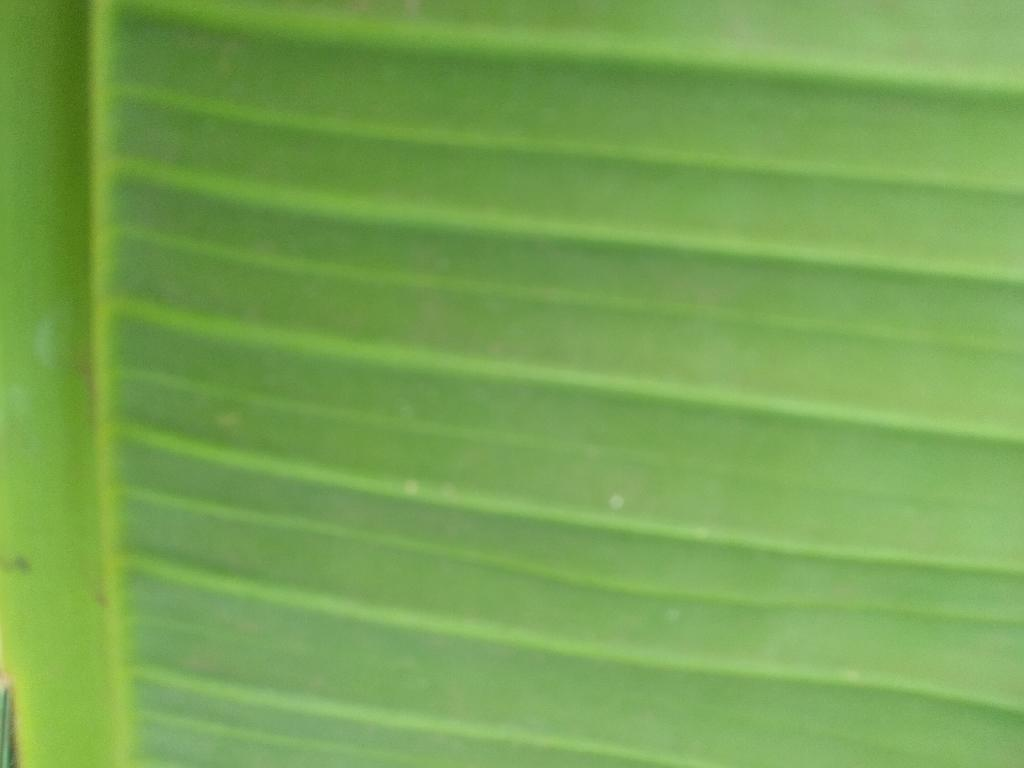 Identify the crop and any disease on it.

banana, healthy
